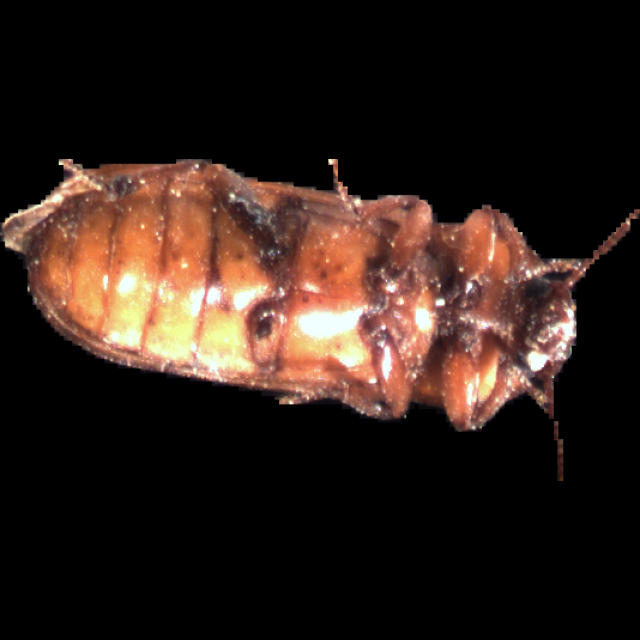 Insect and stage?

mealworm beetle
